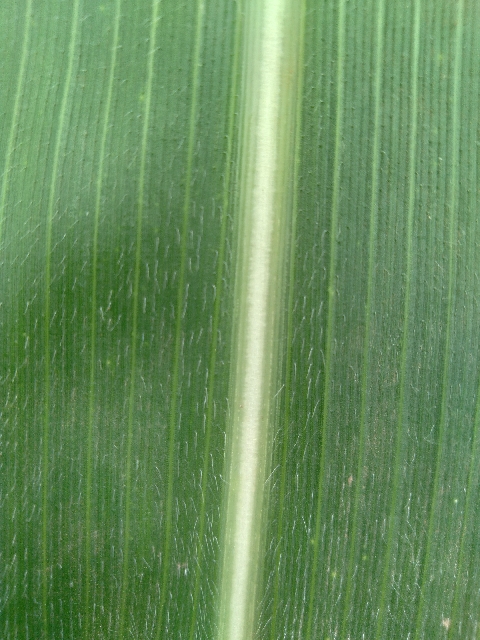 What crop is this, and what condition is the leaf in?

maize, healthy
